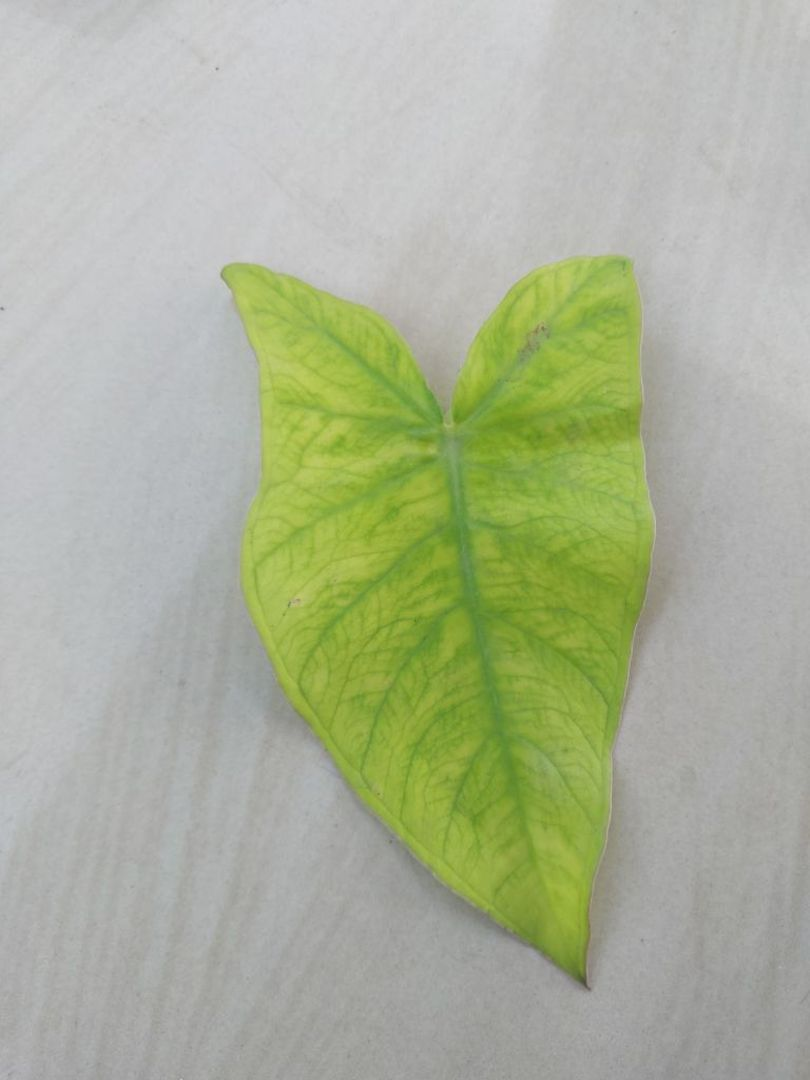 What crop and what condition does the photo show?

taro, mosaic
